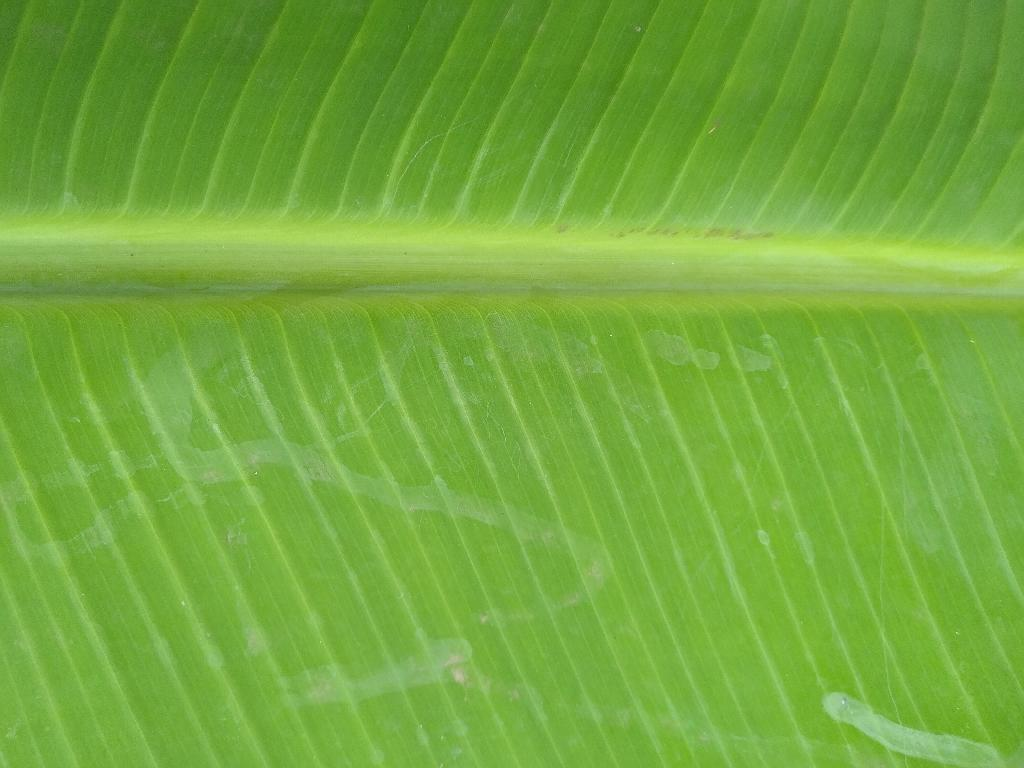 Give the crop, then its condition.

banana, healthy
